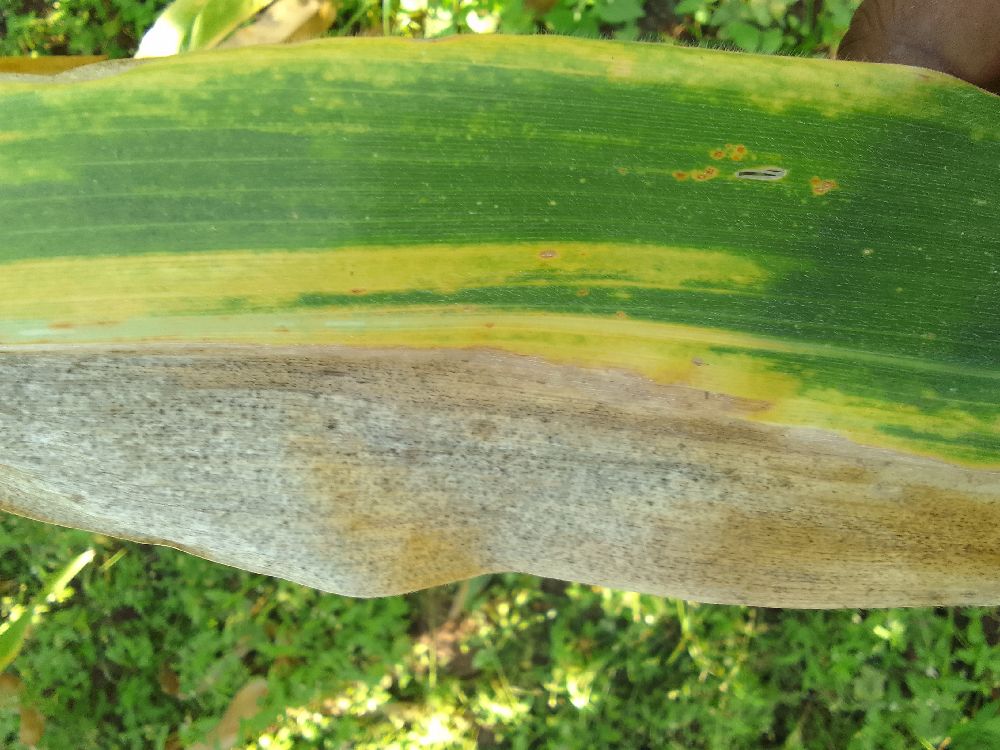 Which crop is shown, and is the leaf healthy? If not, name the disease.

maize, maize lethal necrosis
